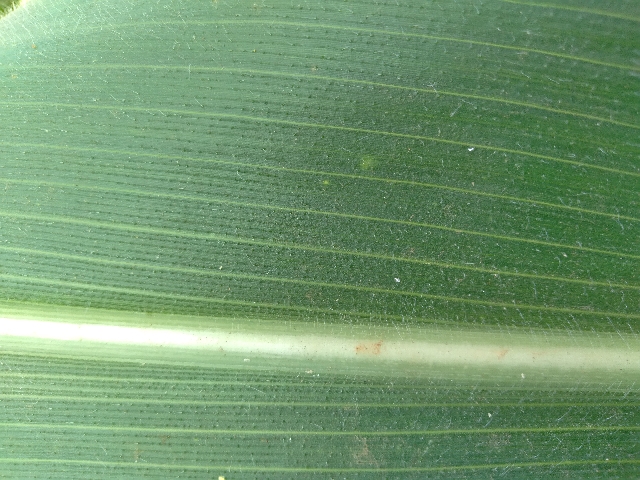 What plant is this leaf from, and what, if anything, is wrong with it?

maize, healthy
